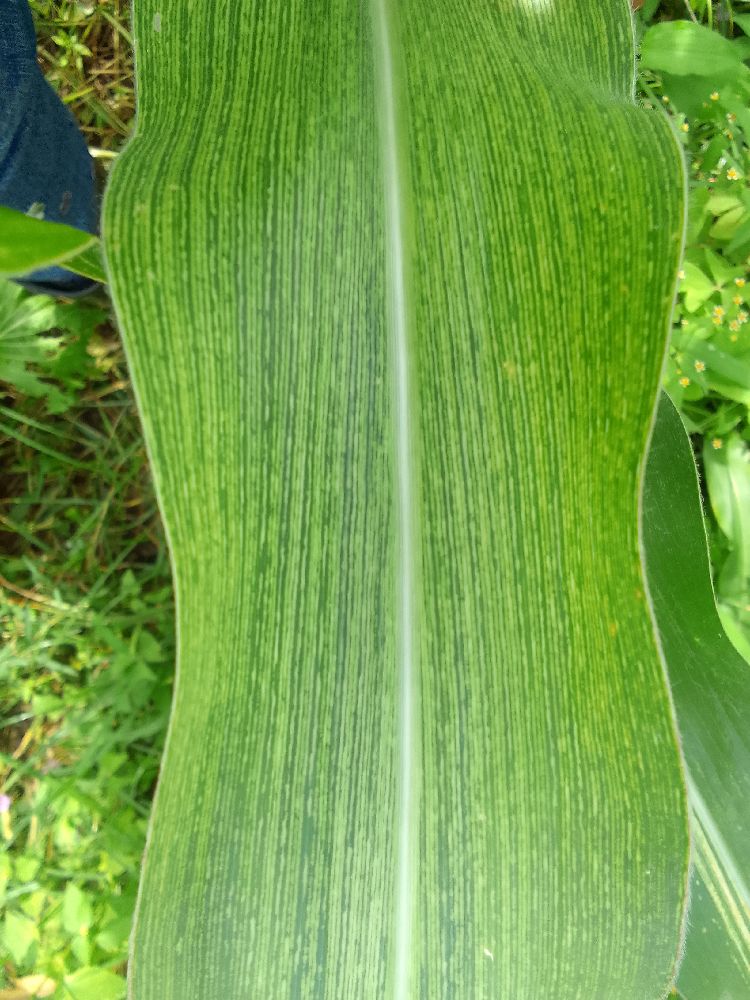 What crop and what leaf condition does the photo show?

maize, maize streak virus
